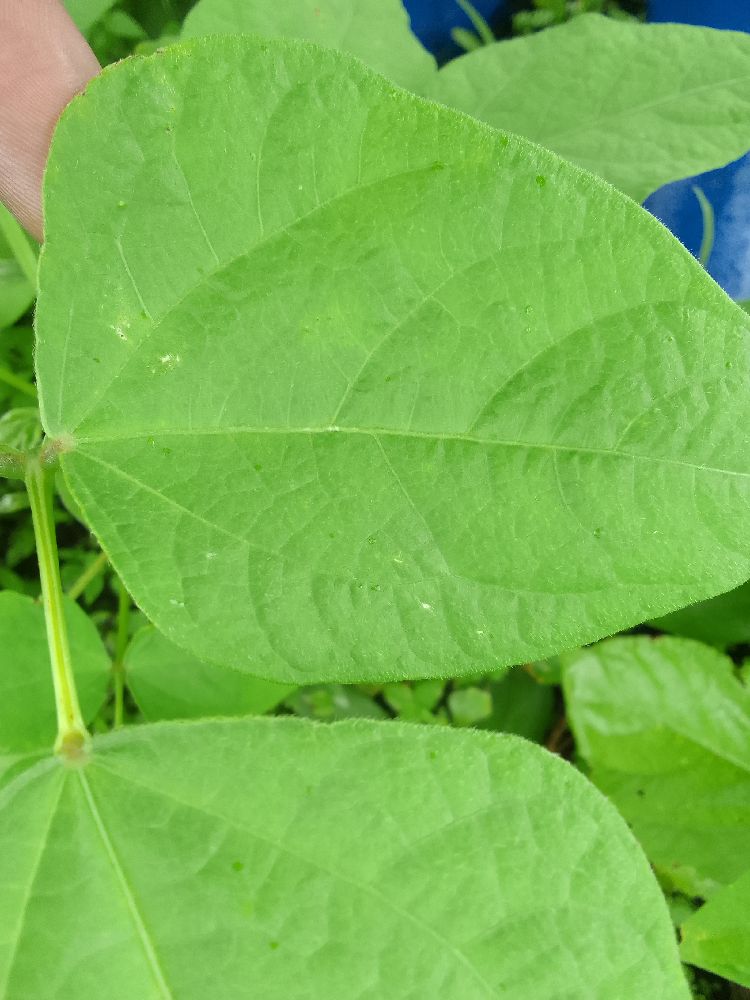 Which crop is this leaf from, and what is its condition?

common bean, healthy
